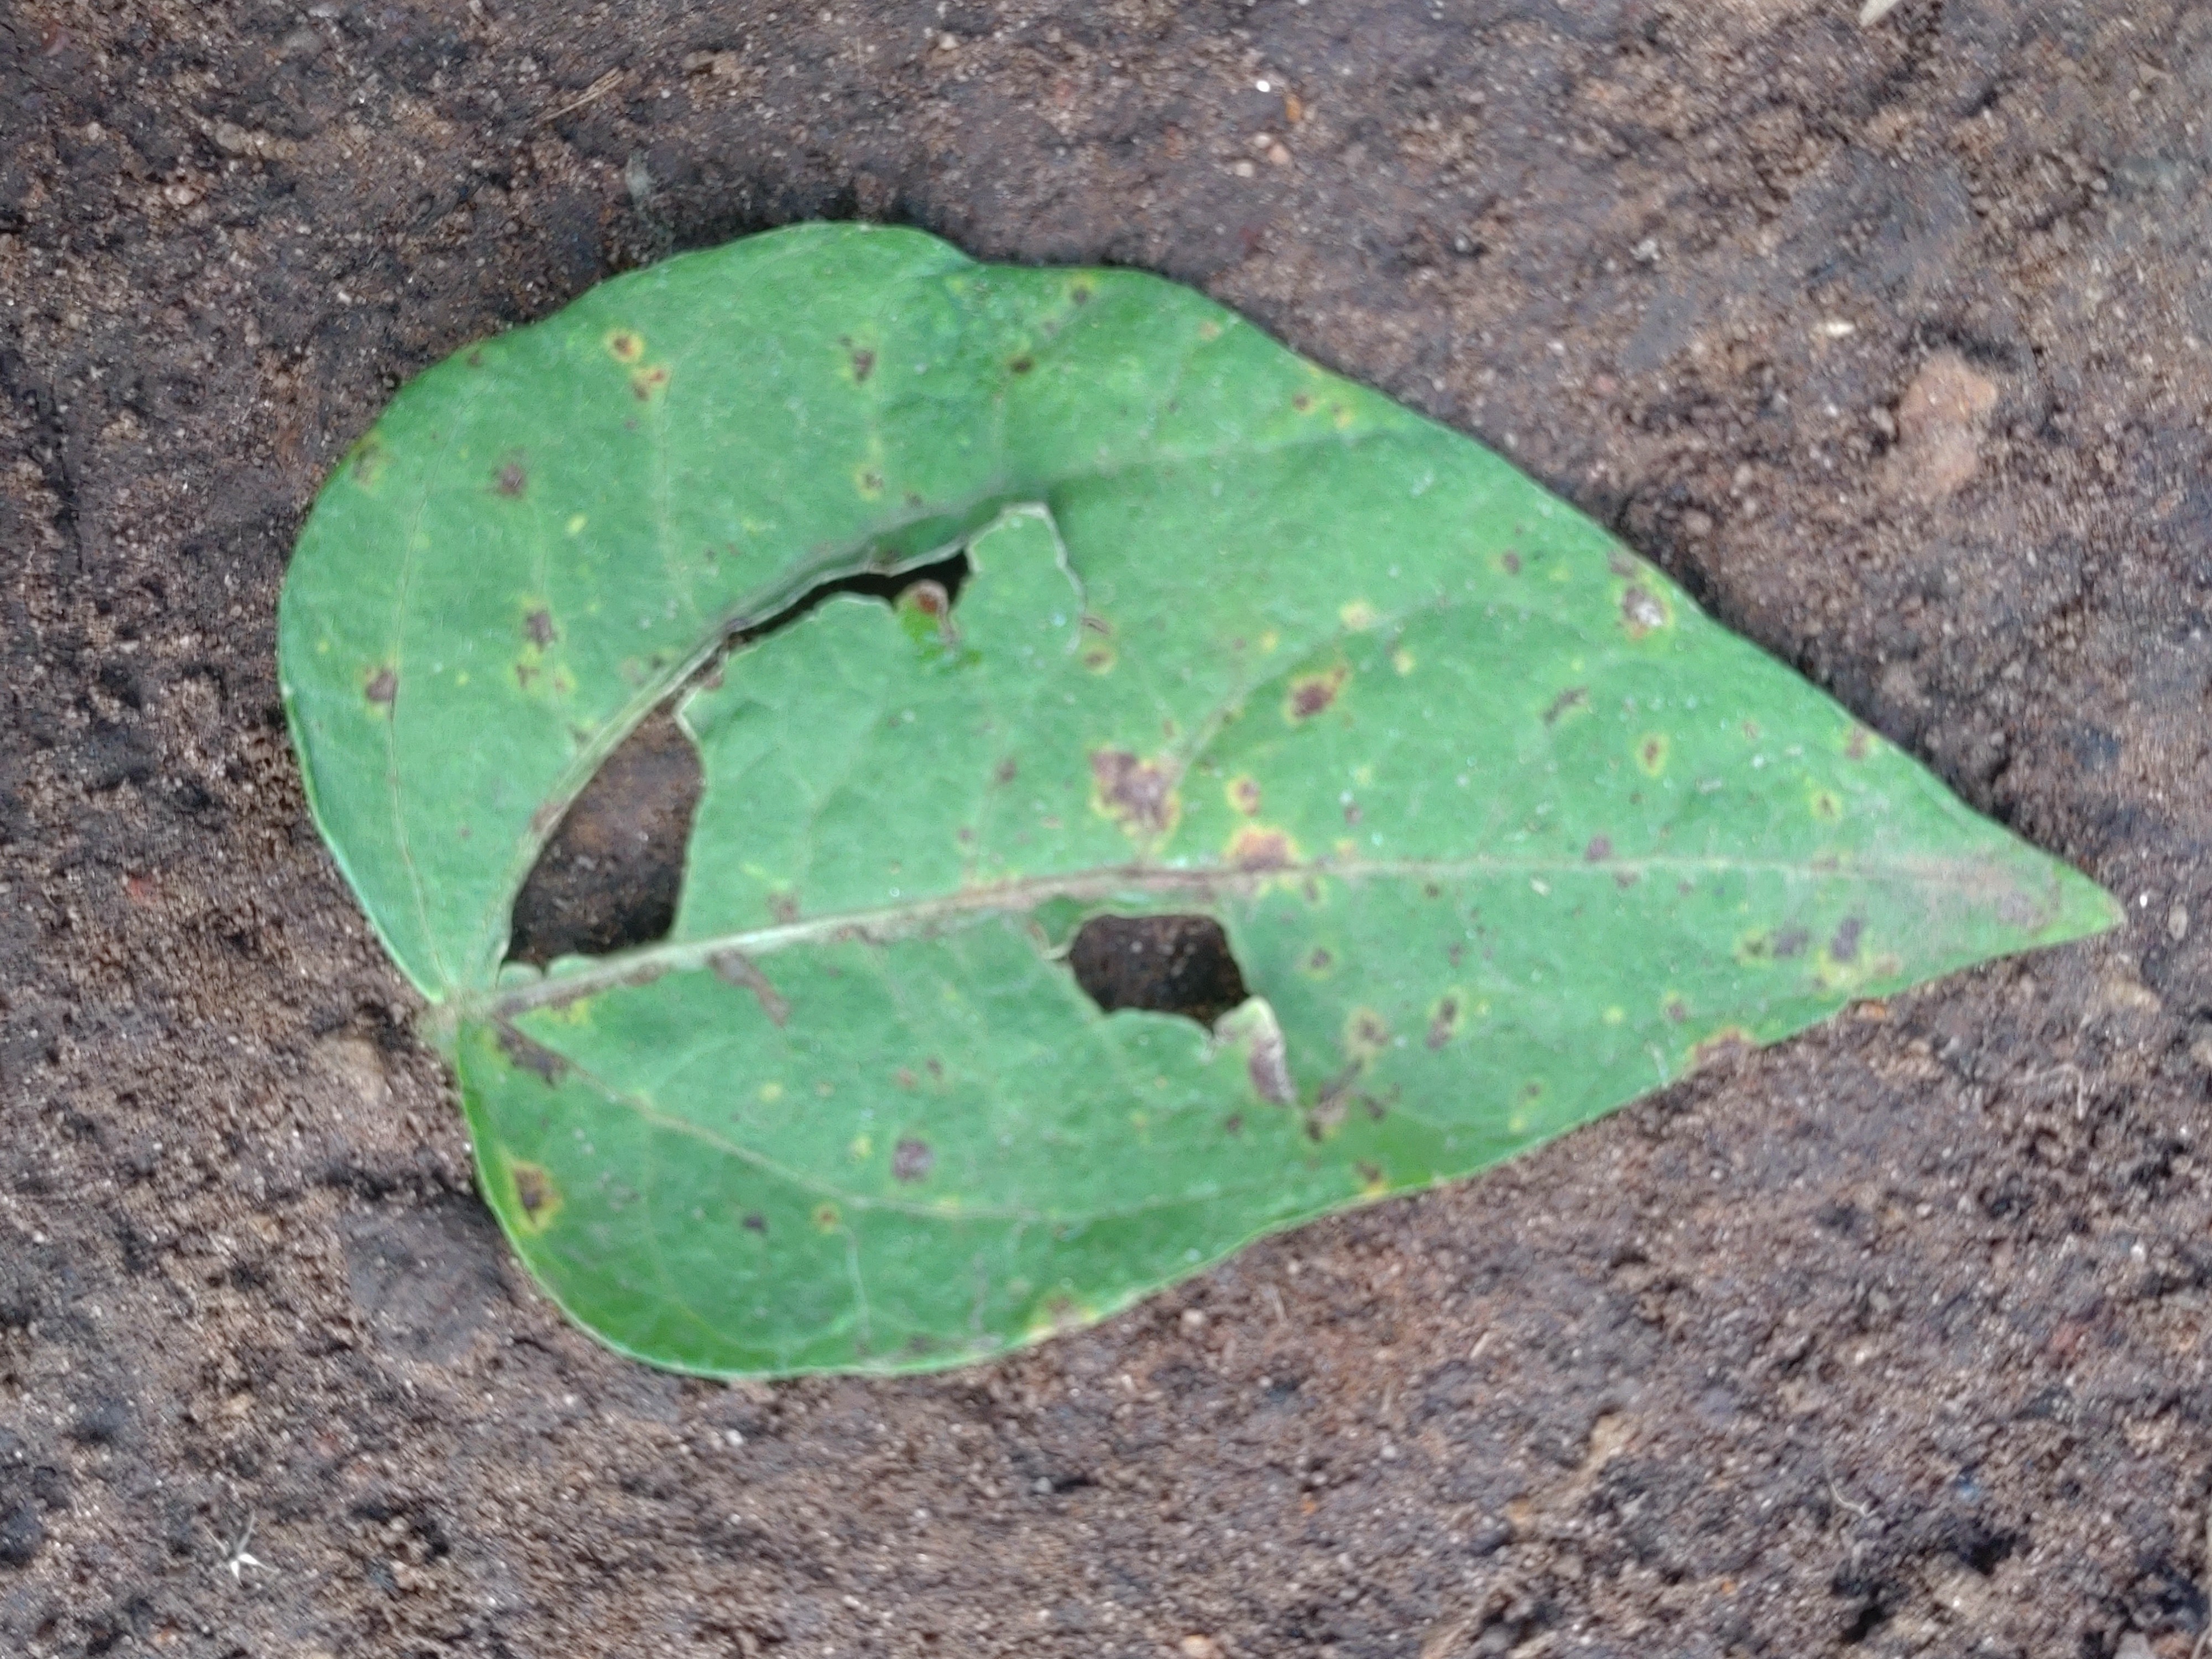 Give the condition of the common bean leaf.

anthracnose
